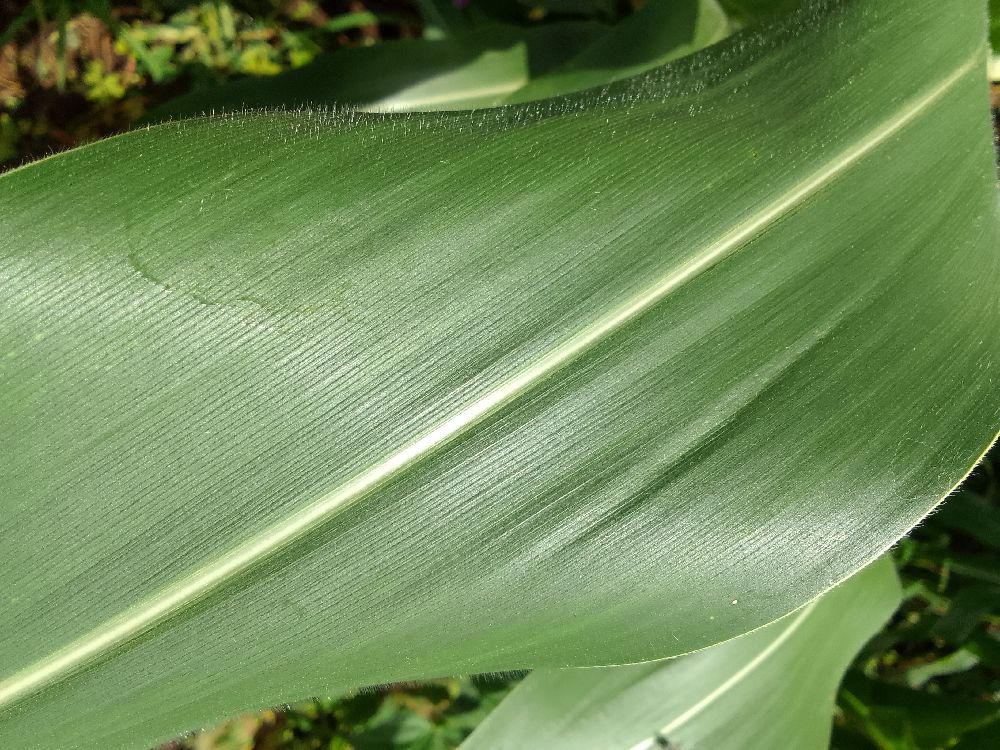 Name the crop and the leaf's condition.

maize, healthy
